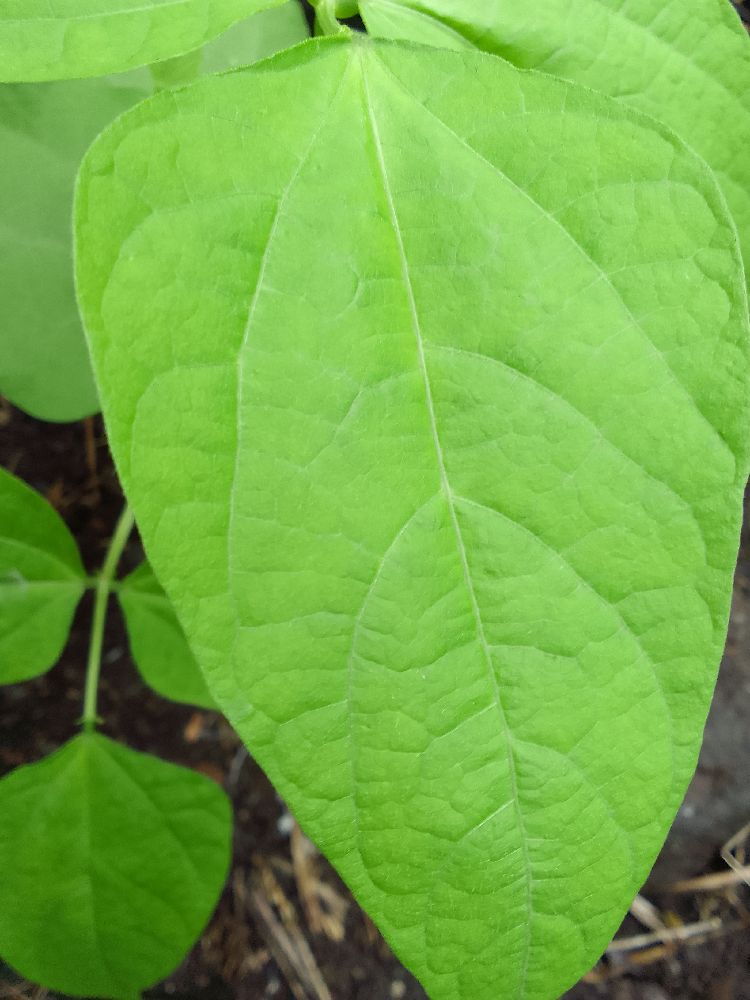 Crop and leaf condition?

common bean, healthy
